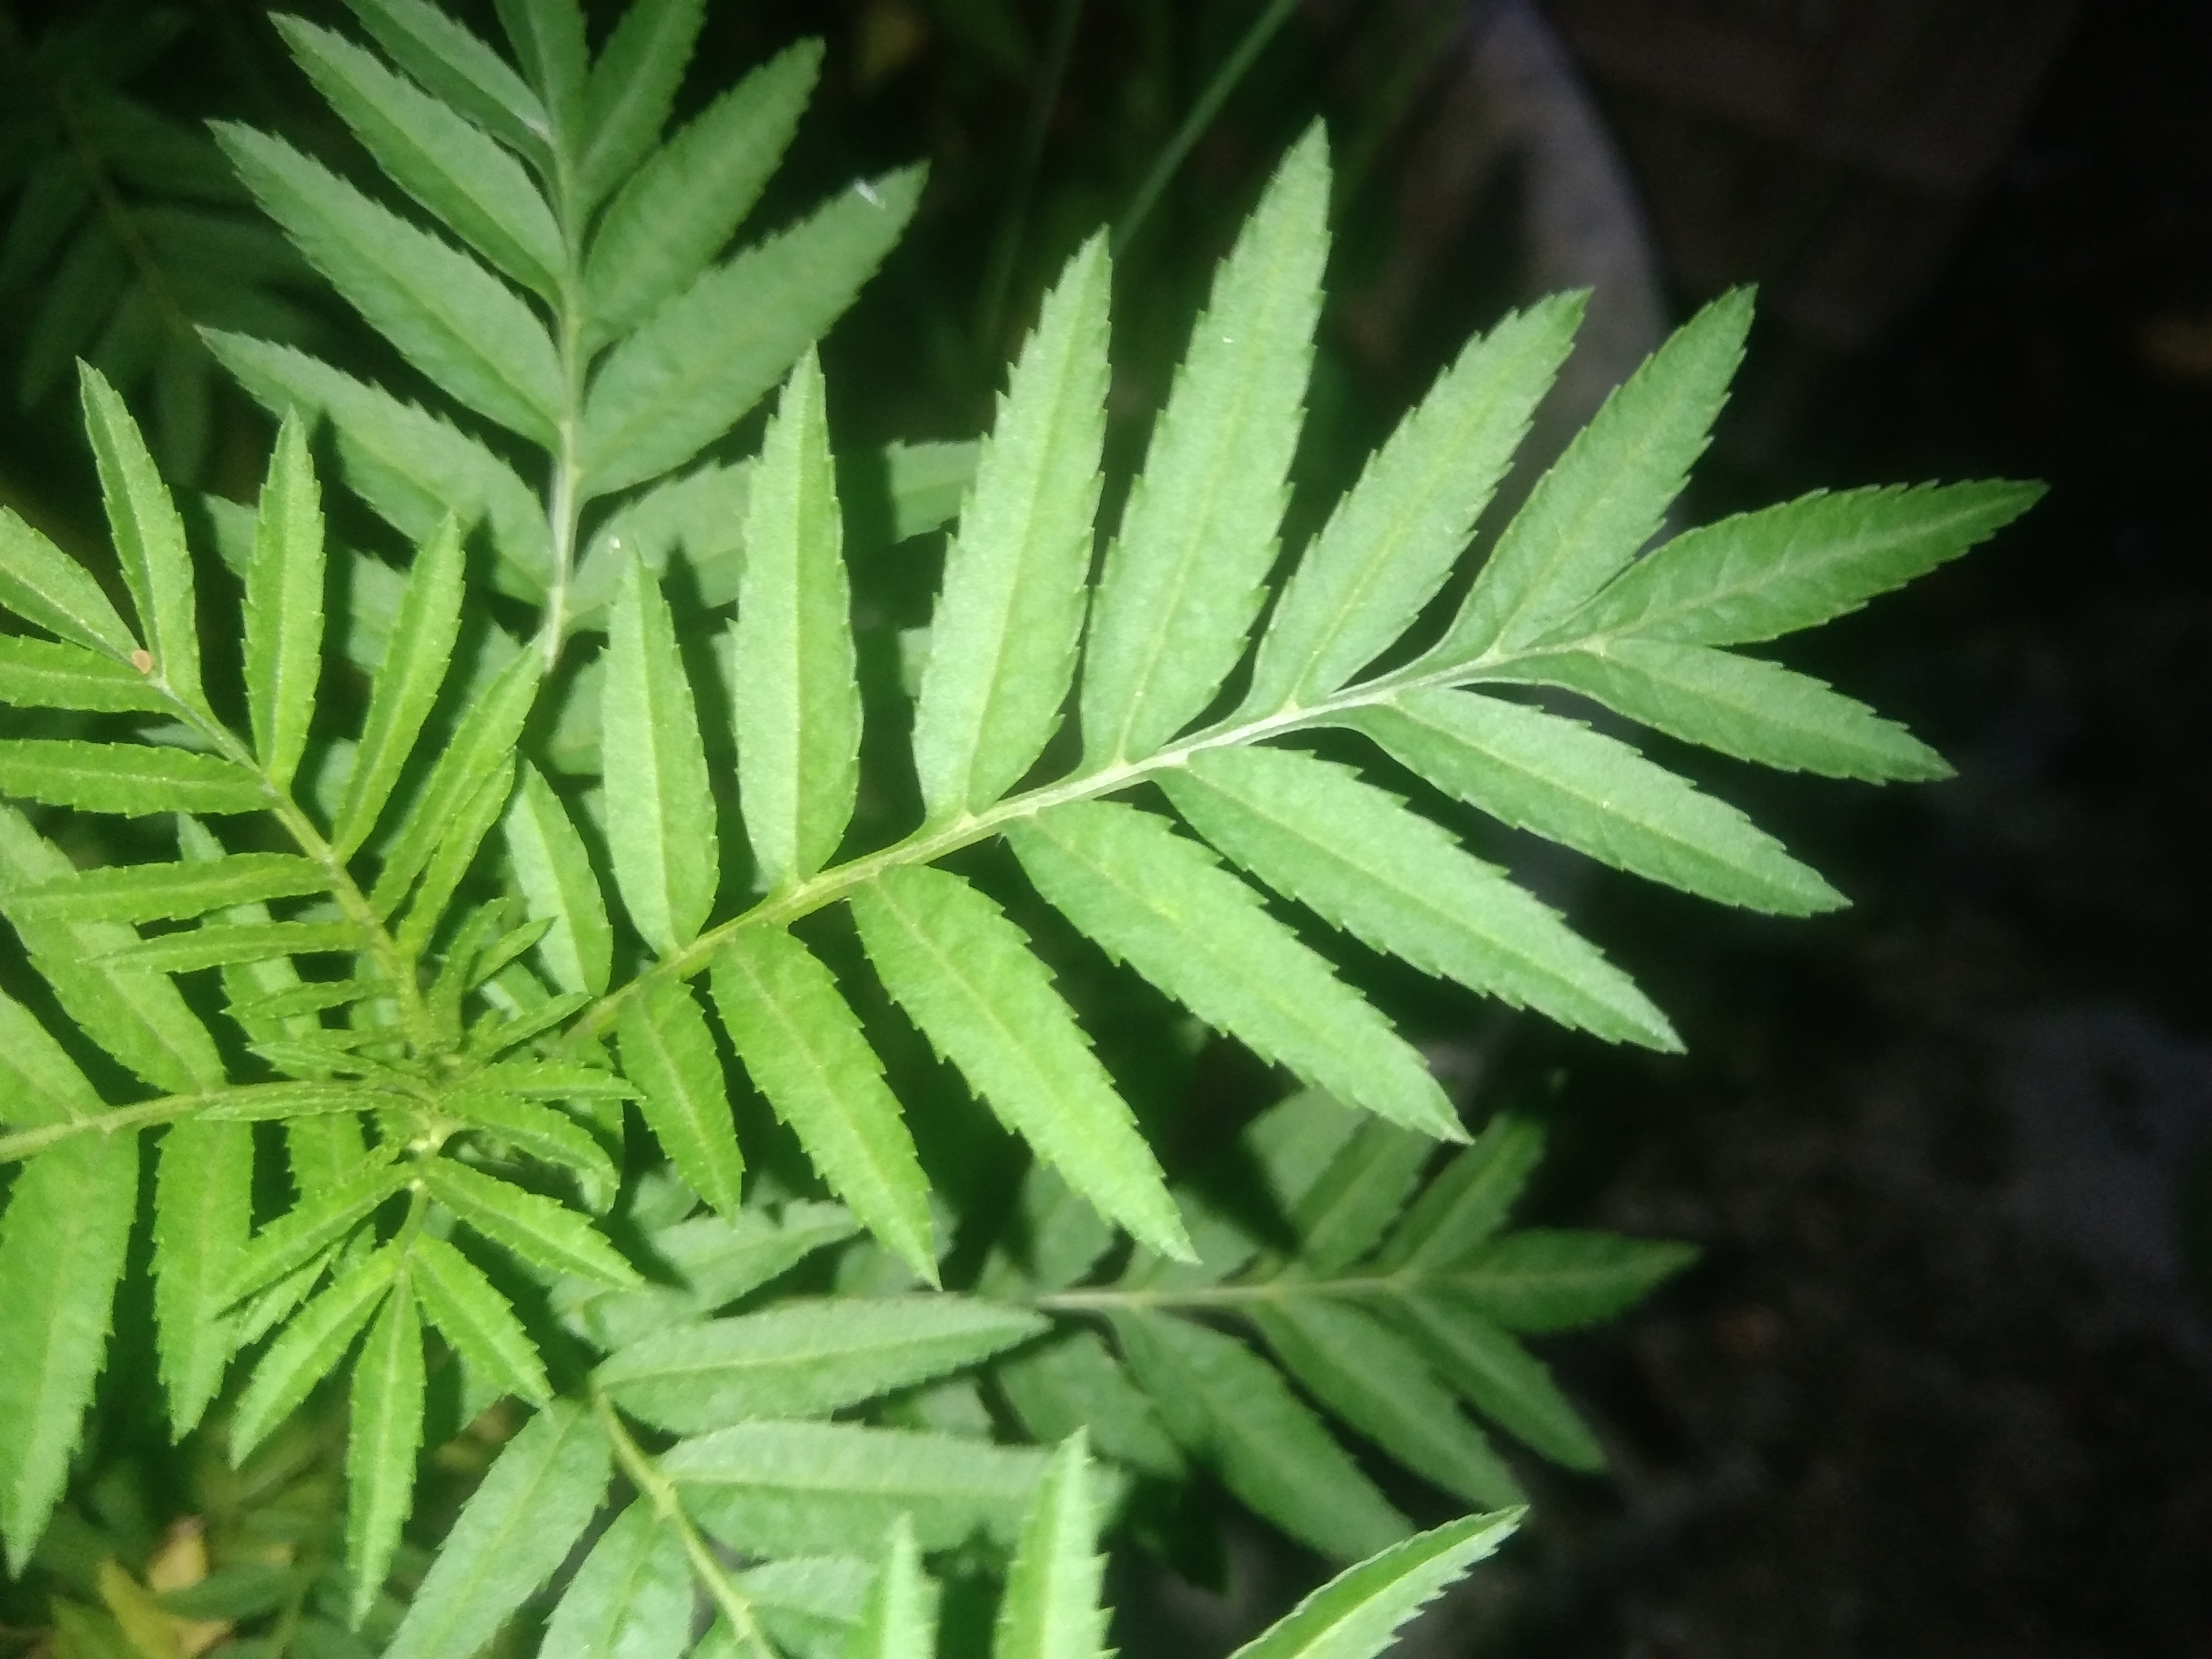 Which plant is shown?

marigold
